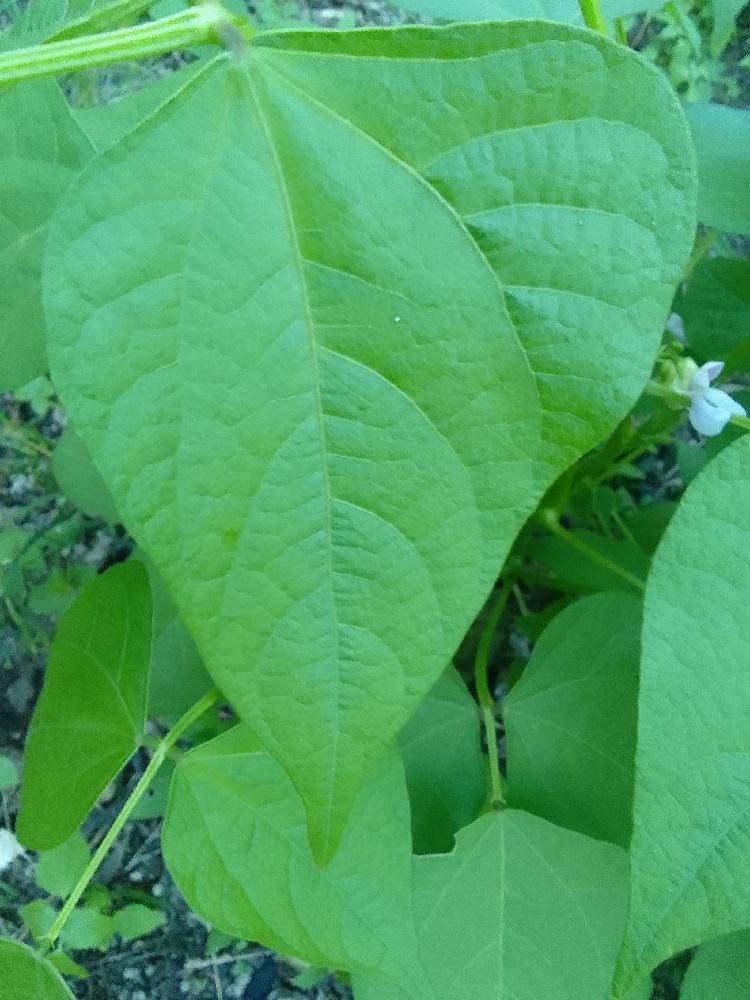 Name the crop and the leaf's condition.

common bean, healthy
